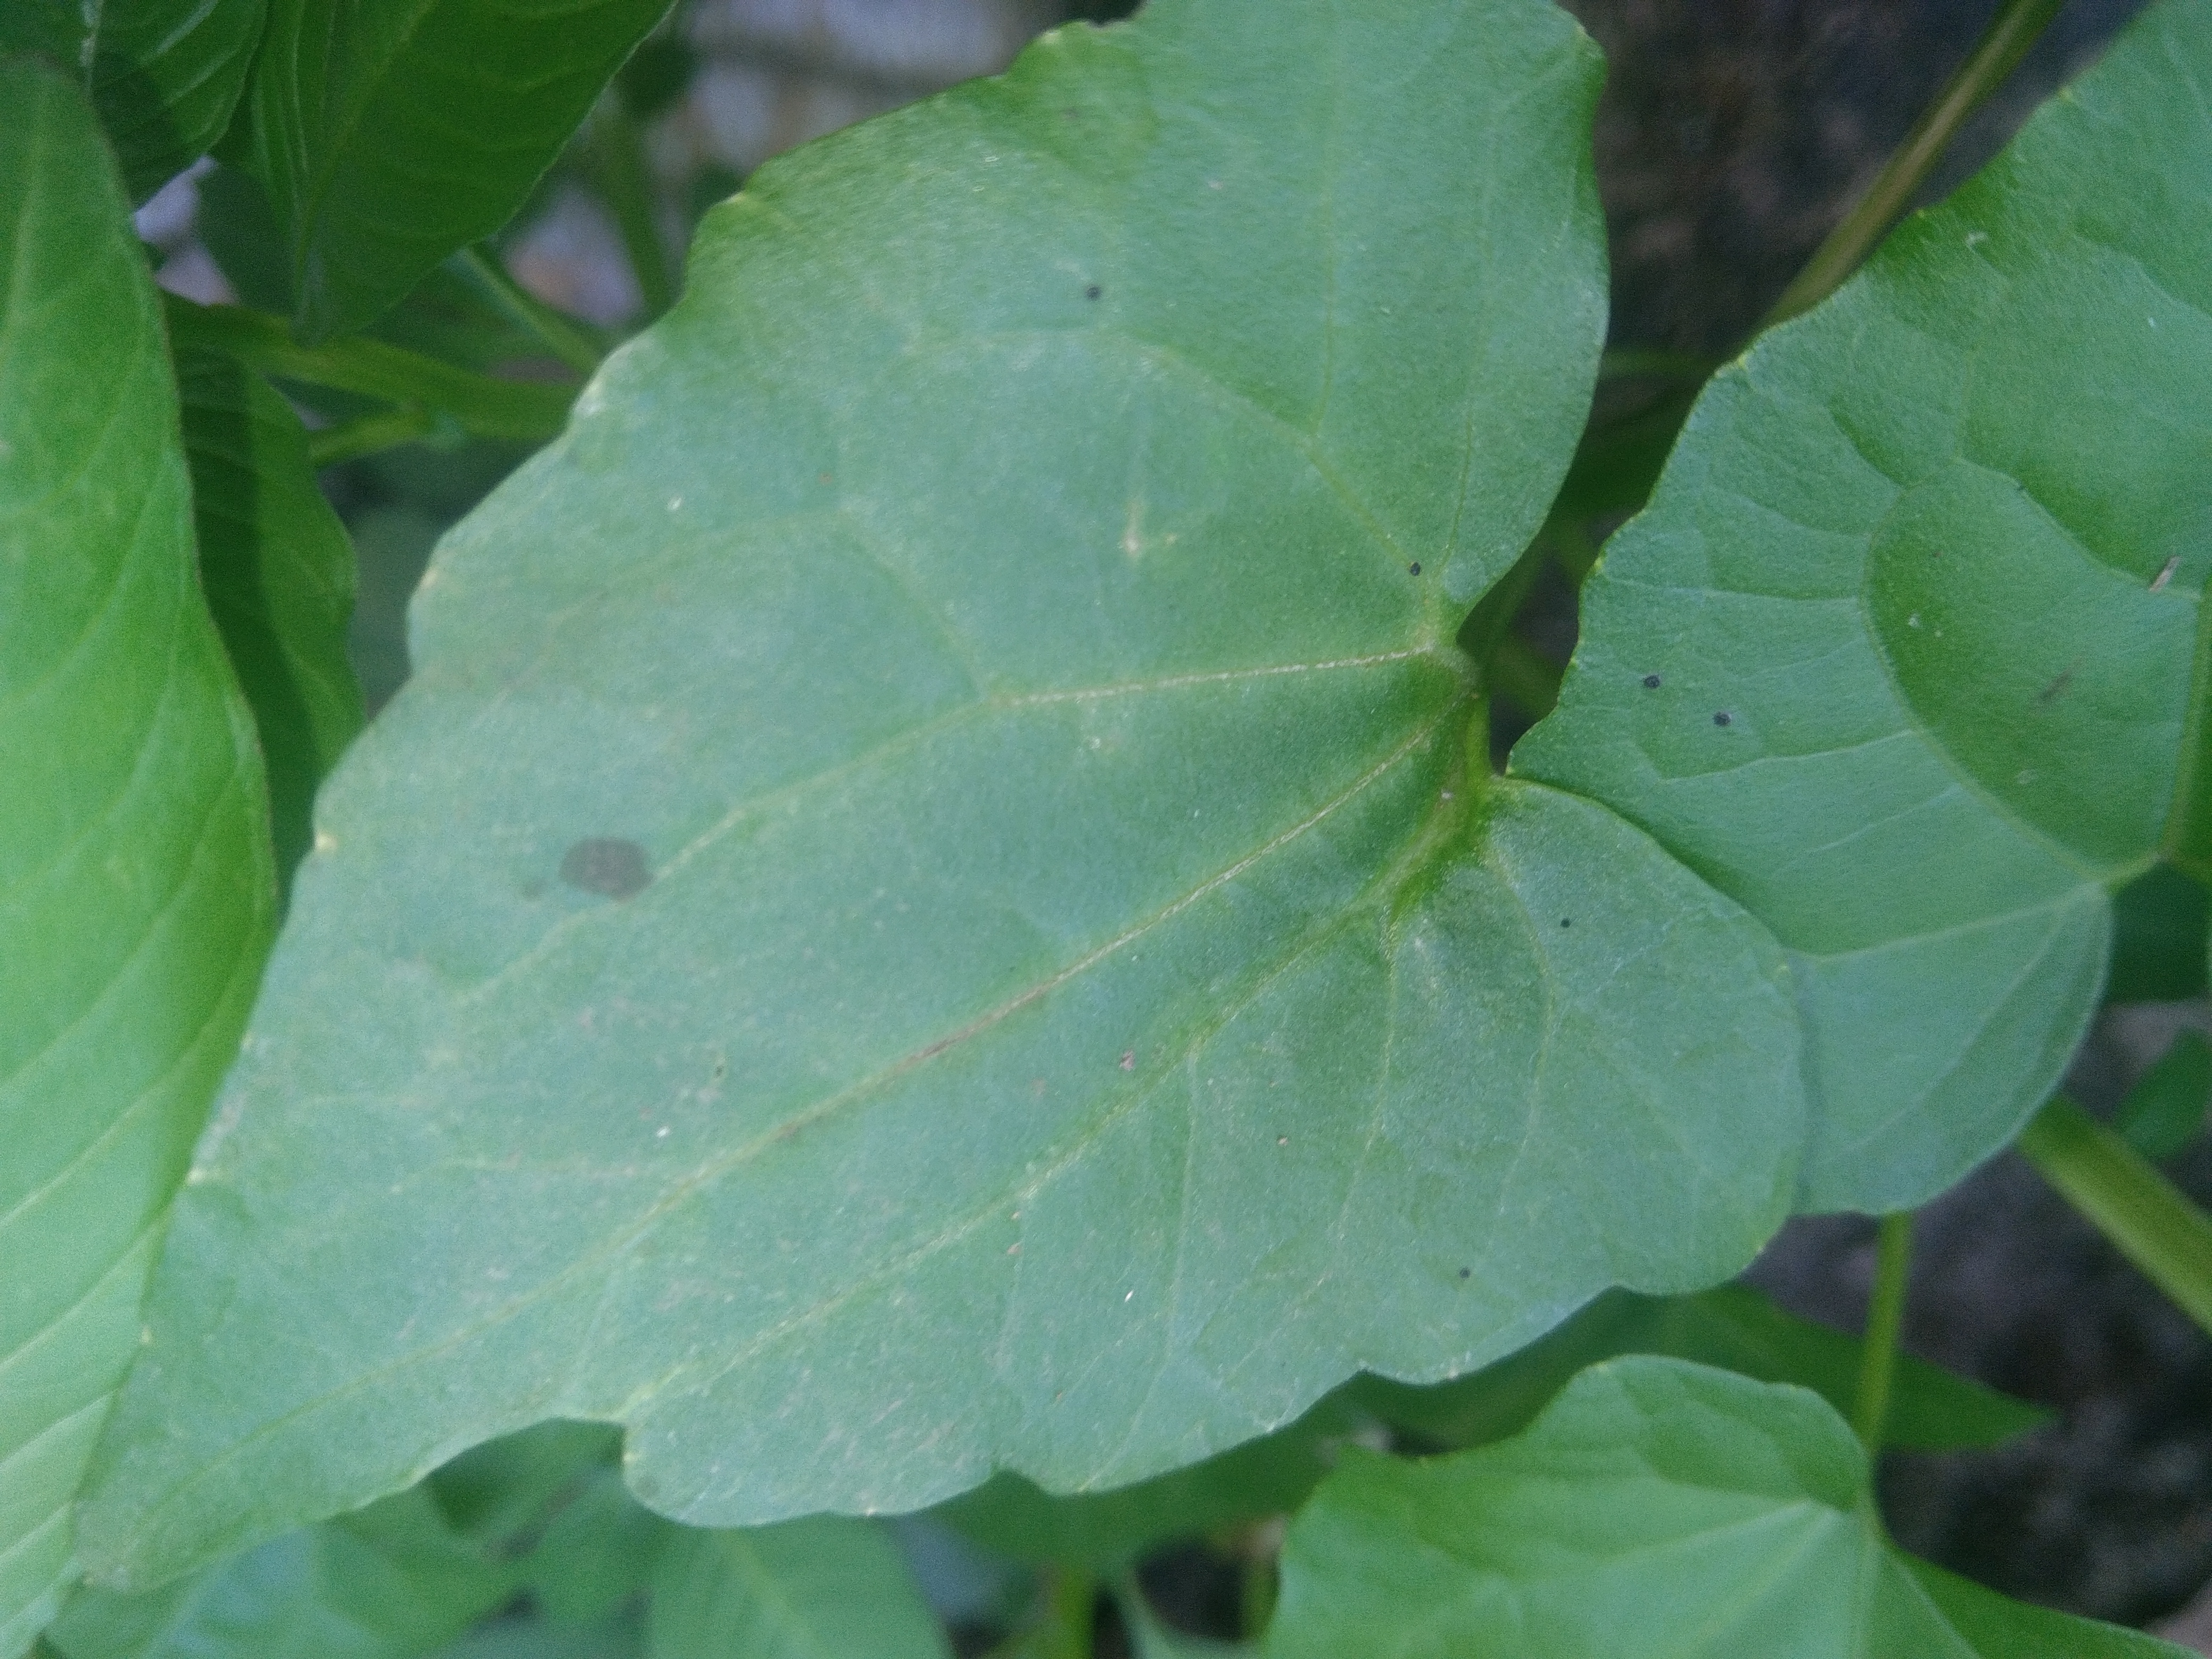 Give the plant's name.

bitter vine
